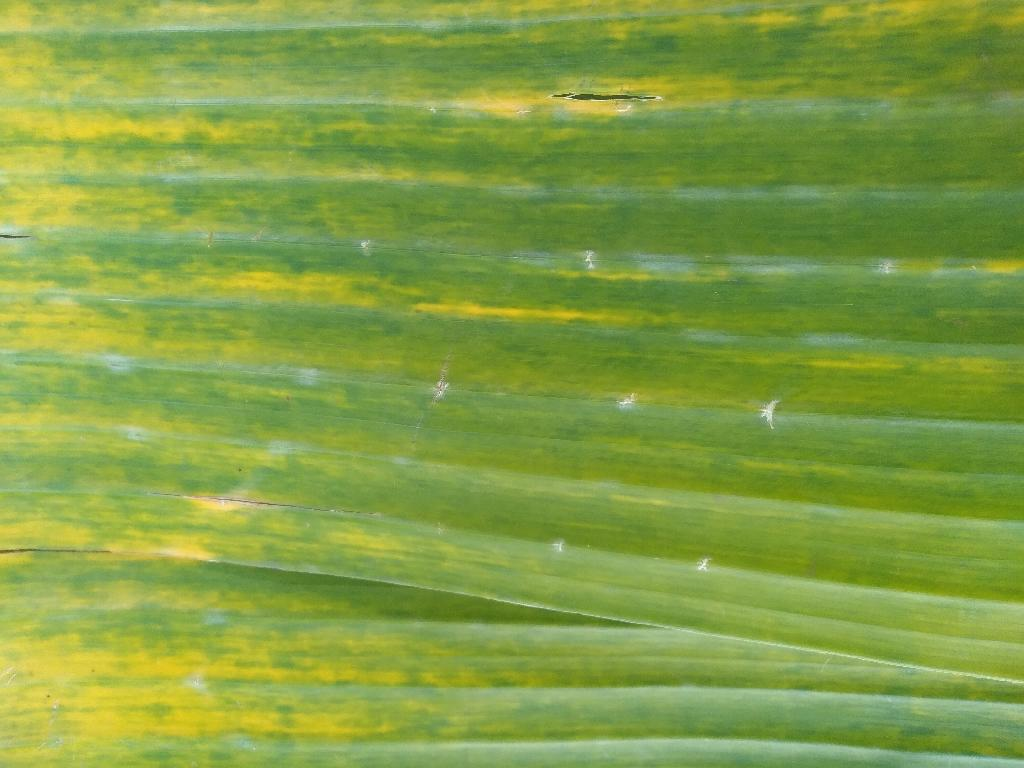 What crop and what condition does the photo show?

banana, fusarium wilt race 1
